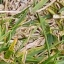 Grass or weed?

grass
